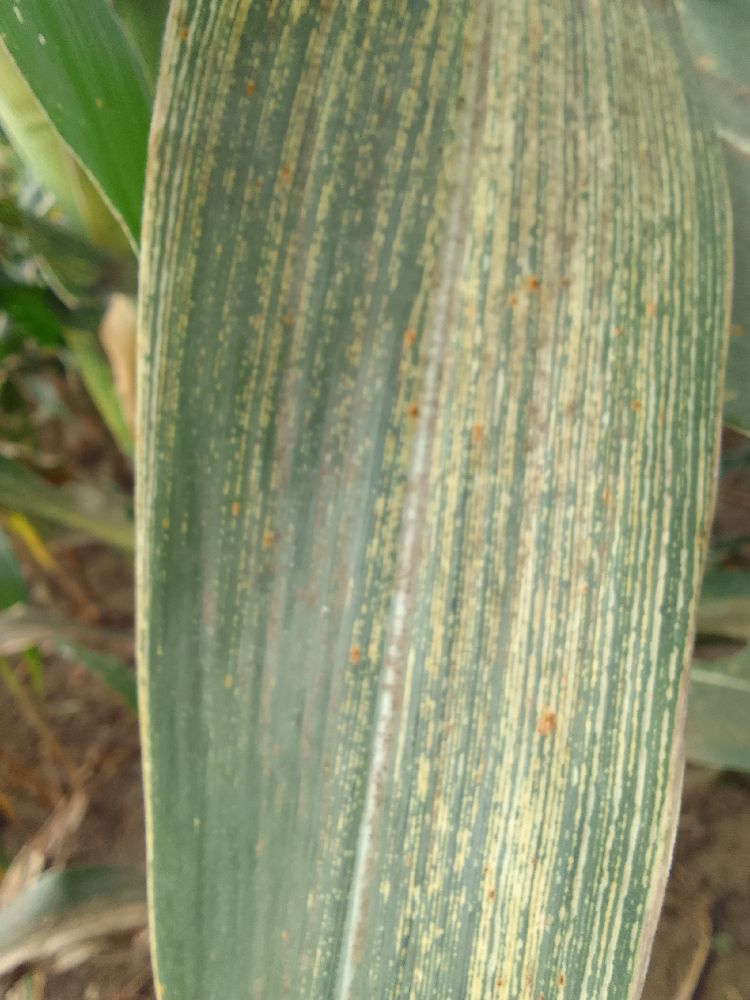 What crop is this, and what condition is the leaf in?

maize, maize streak virus
